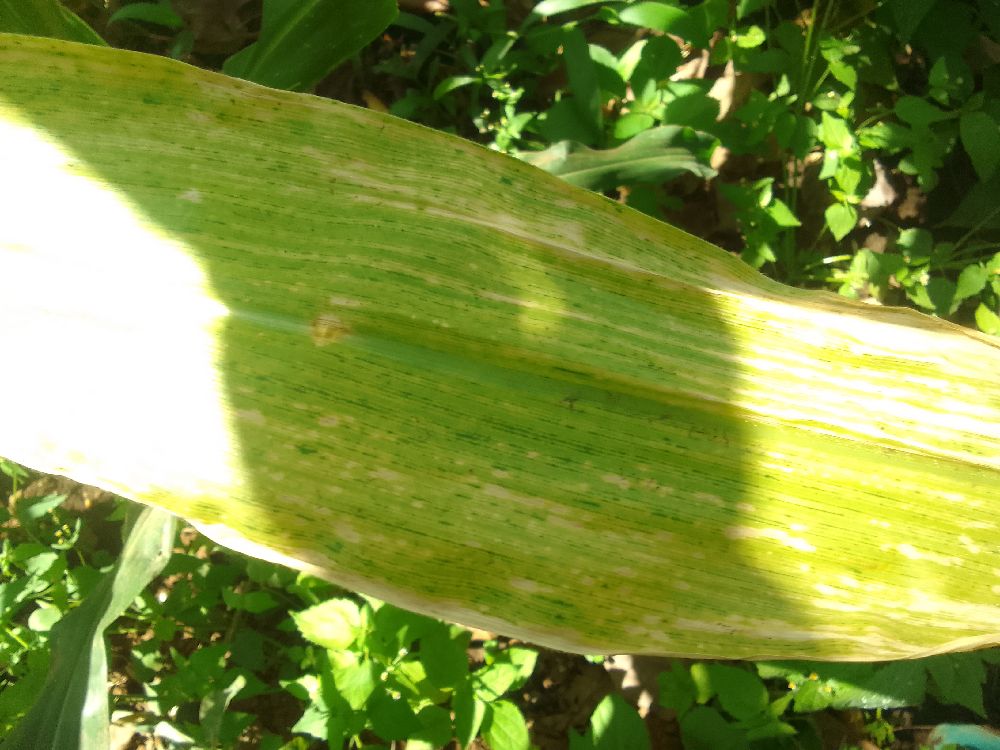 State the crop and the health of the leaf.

maize, maize lethal necrosis
